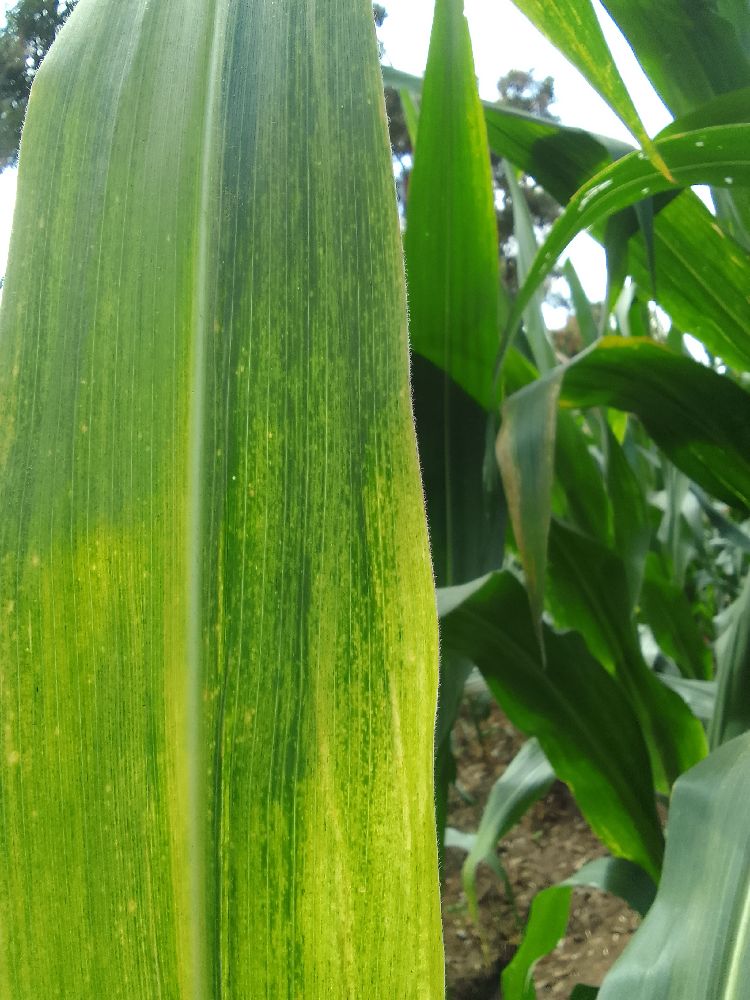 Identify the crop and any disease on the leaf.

maize, maize lethal necrosis
